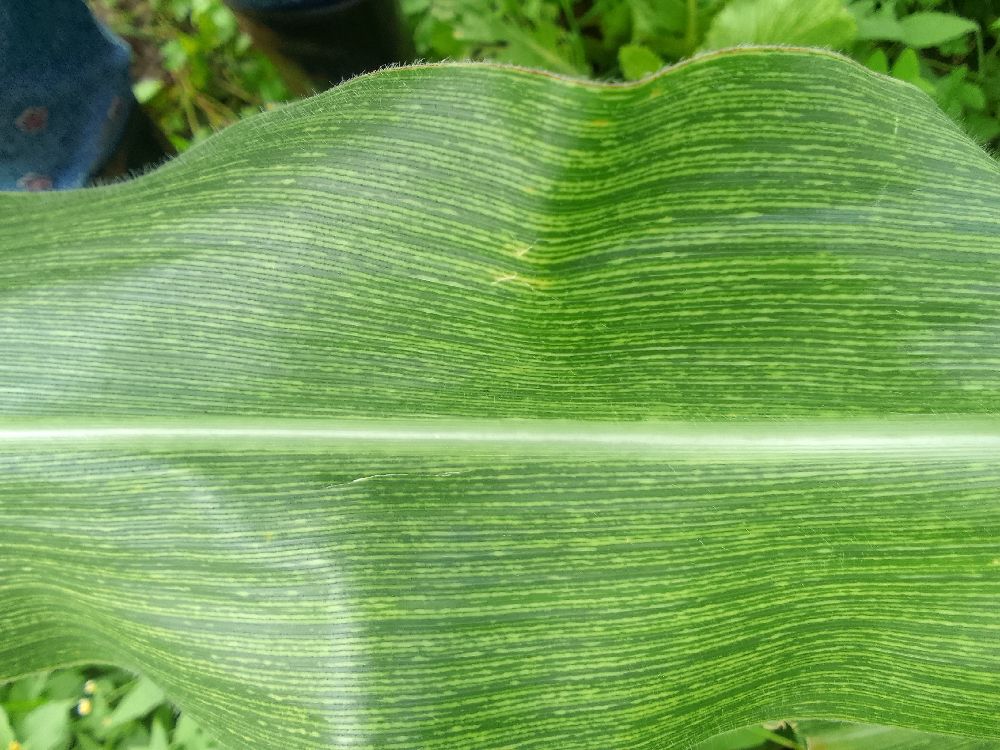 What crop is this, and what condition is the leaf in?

maize, maize streak virus
